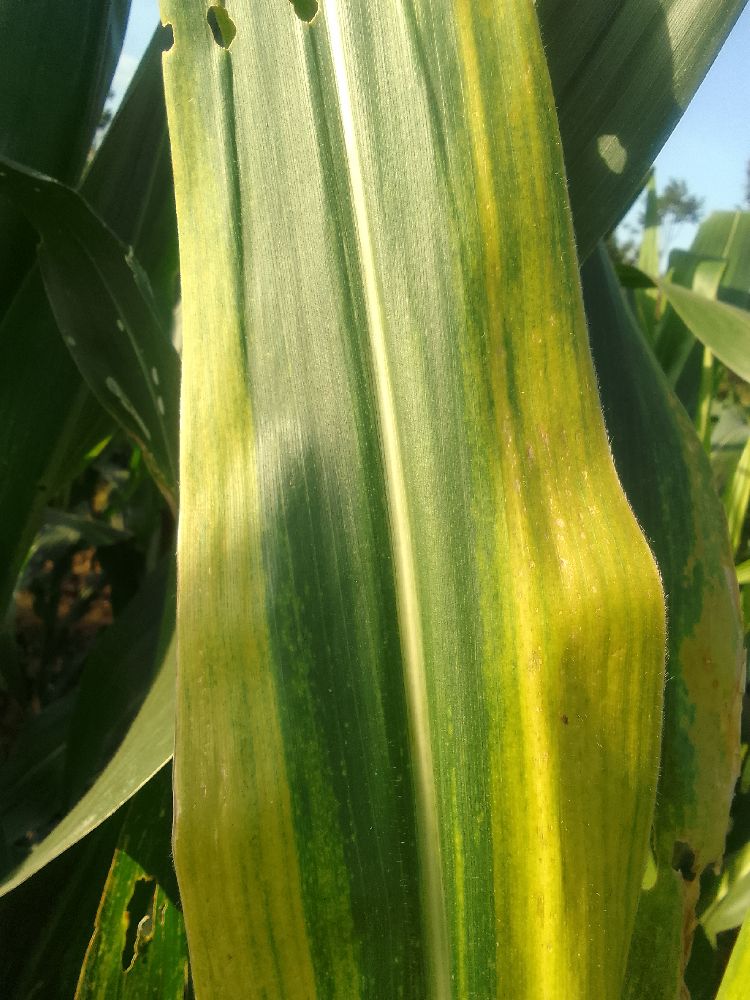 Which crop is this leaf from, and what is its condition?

maize, maize lethal necrosis
